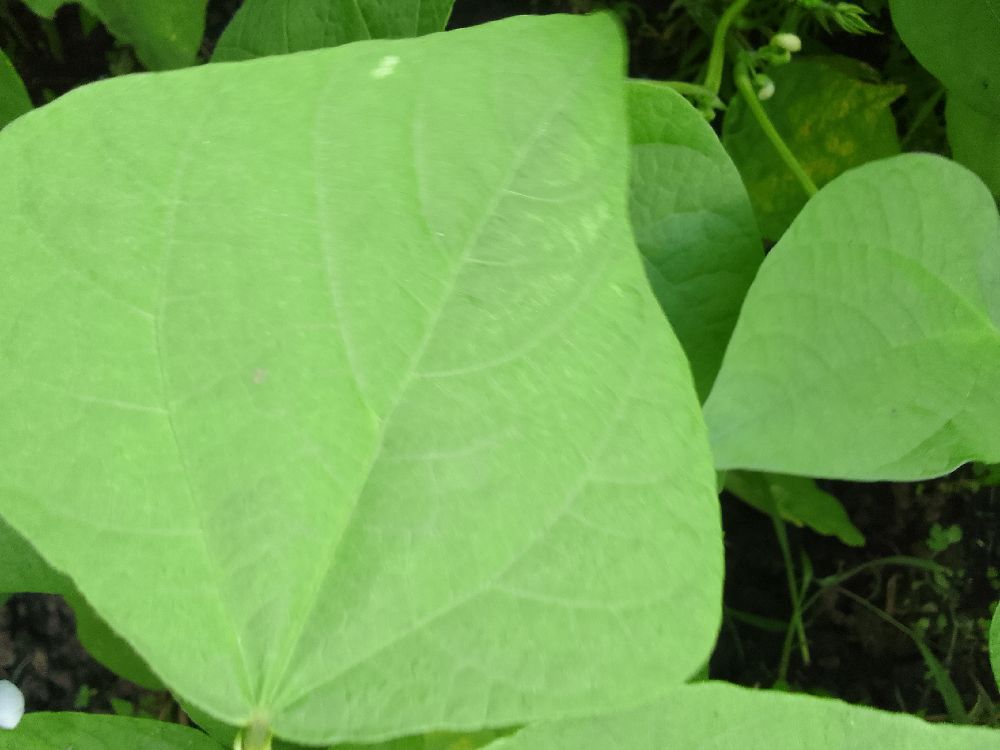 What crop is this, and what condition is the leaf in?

common bean, healthy
